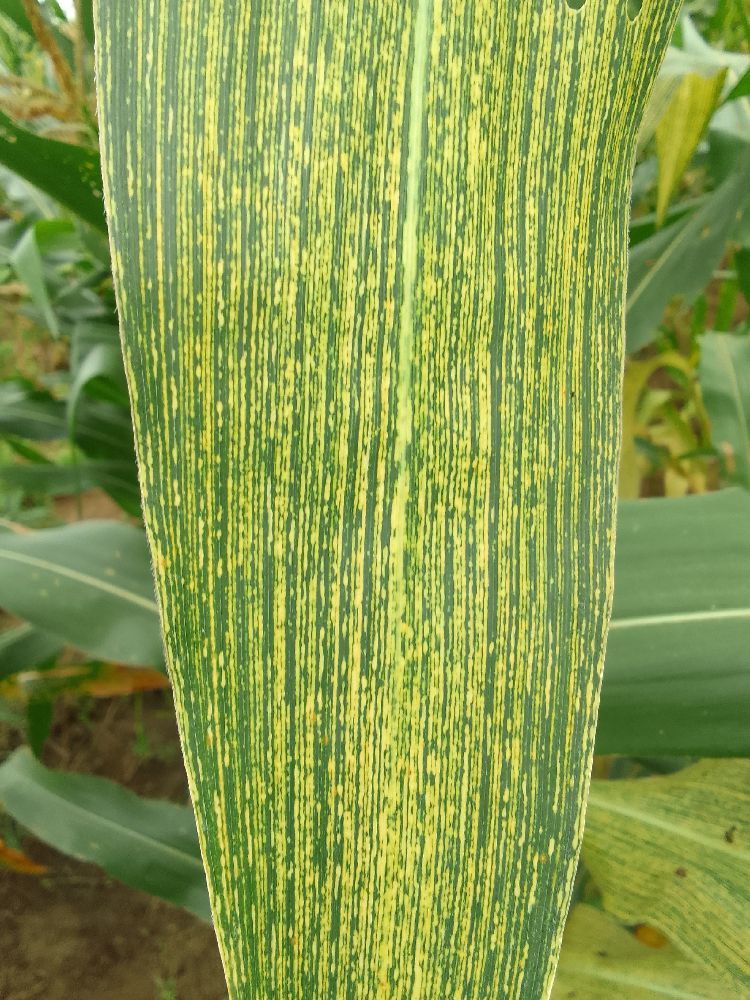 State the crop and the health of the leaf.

maize, maize streak virus
